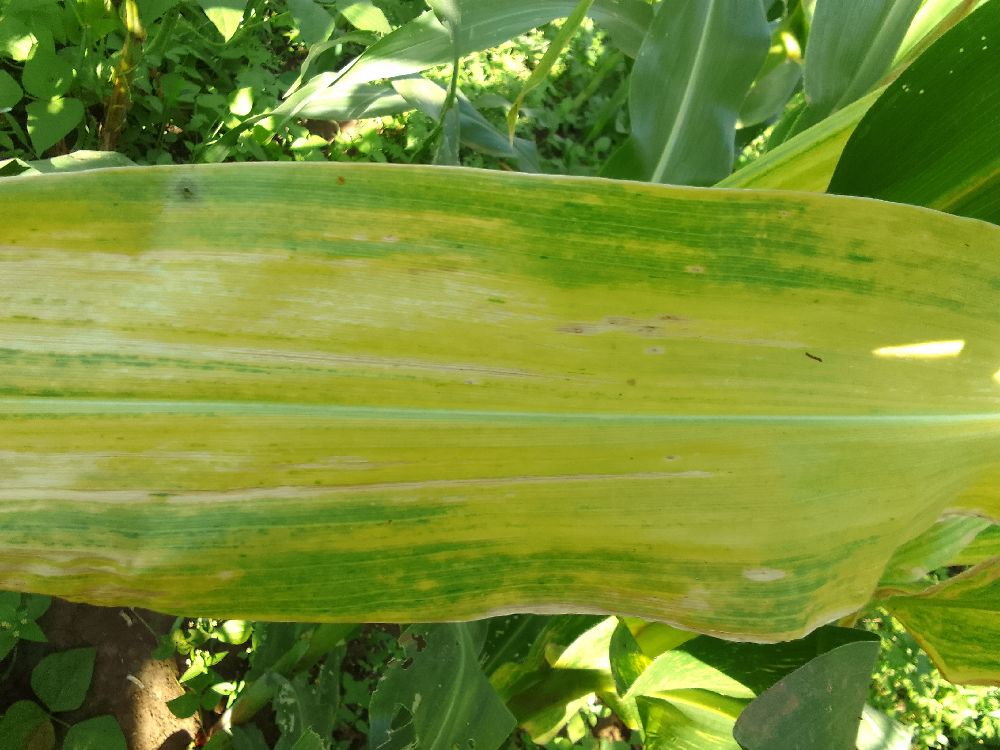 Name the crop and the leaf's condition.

maize, maize lethal necrosis
